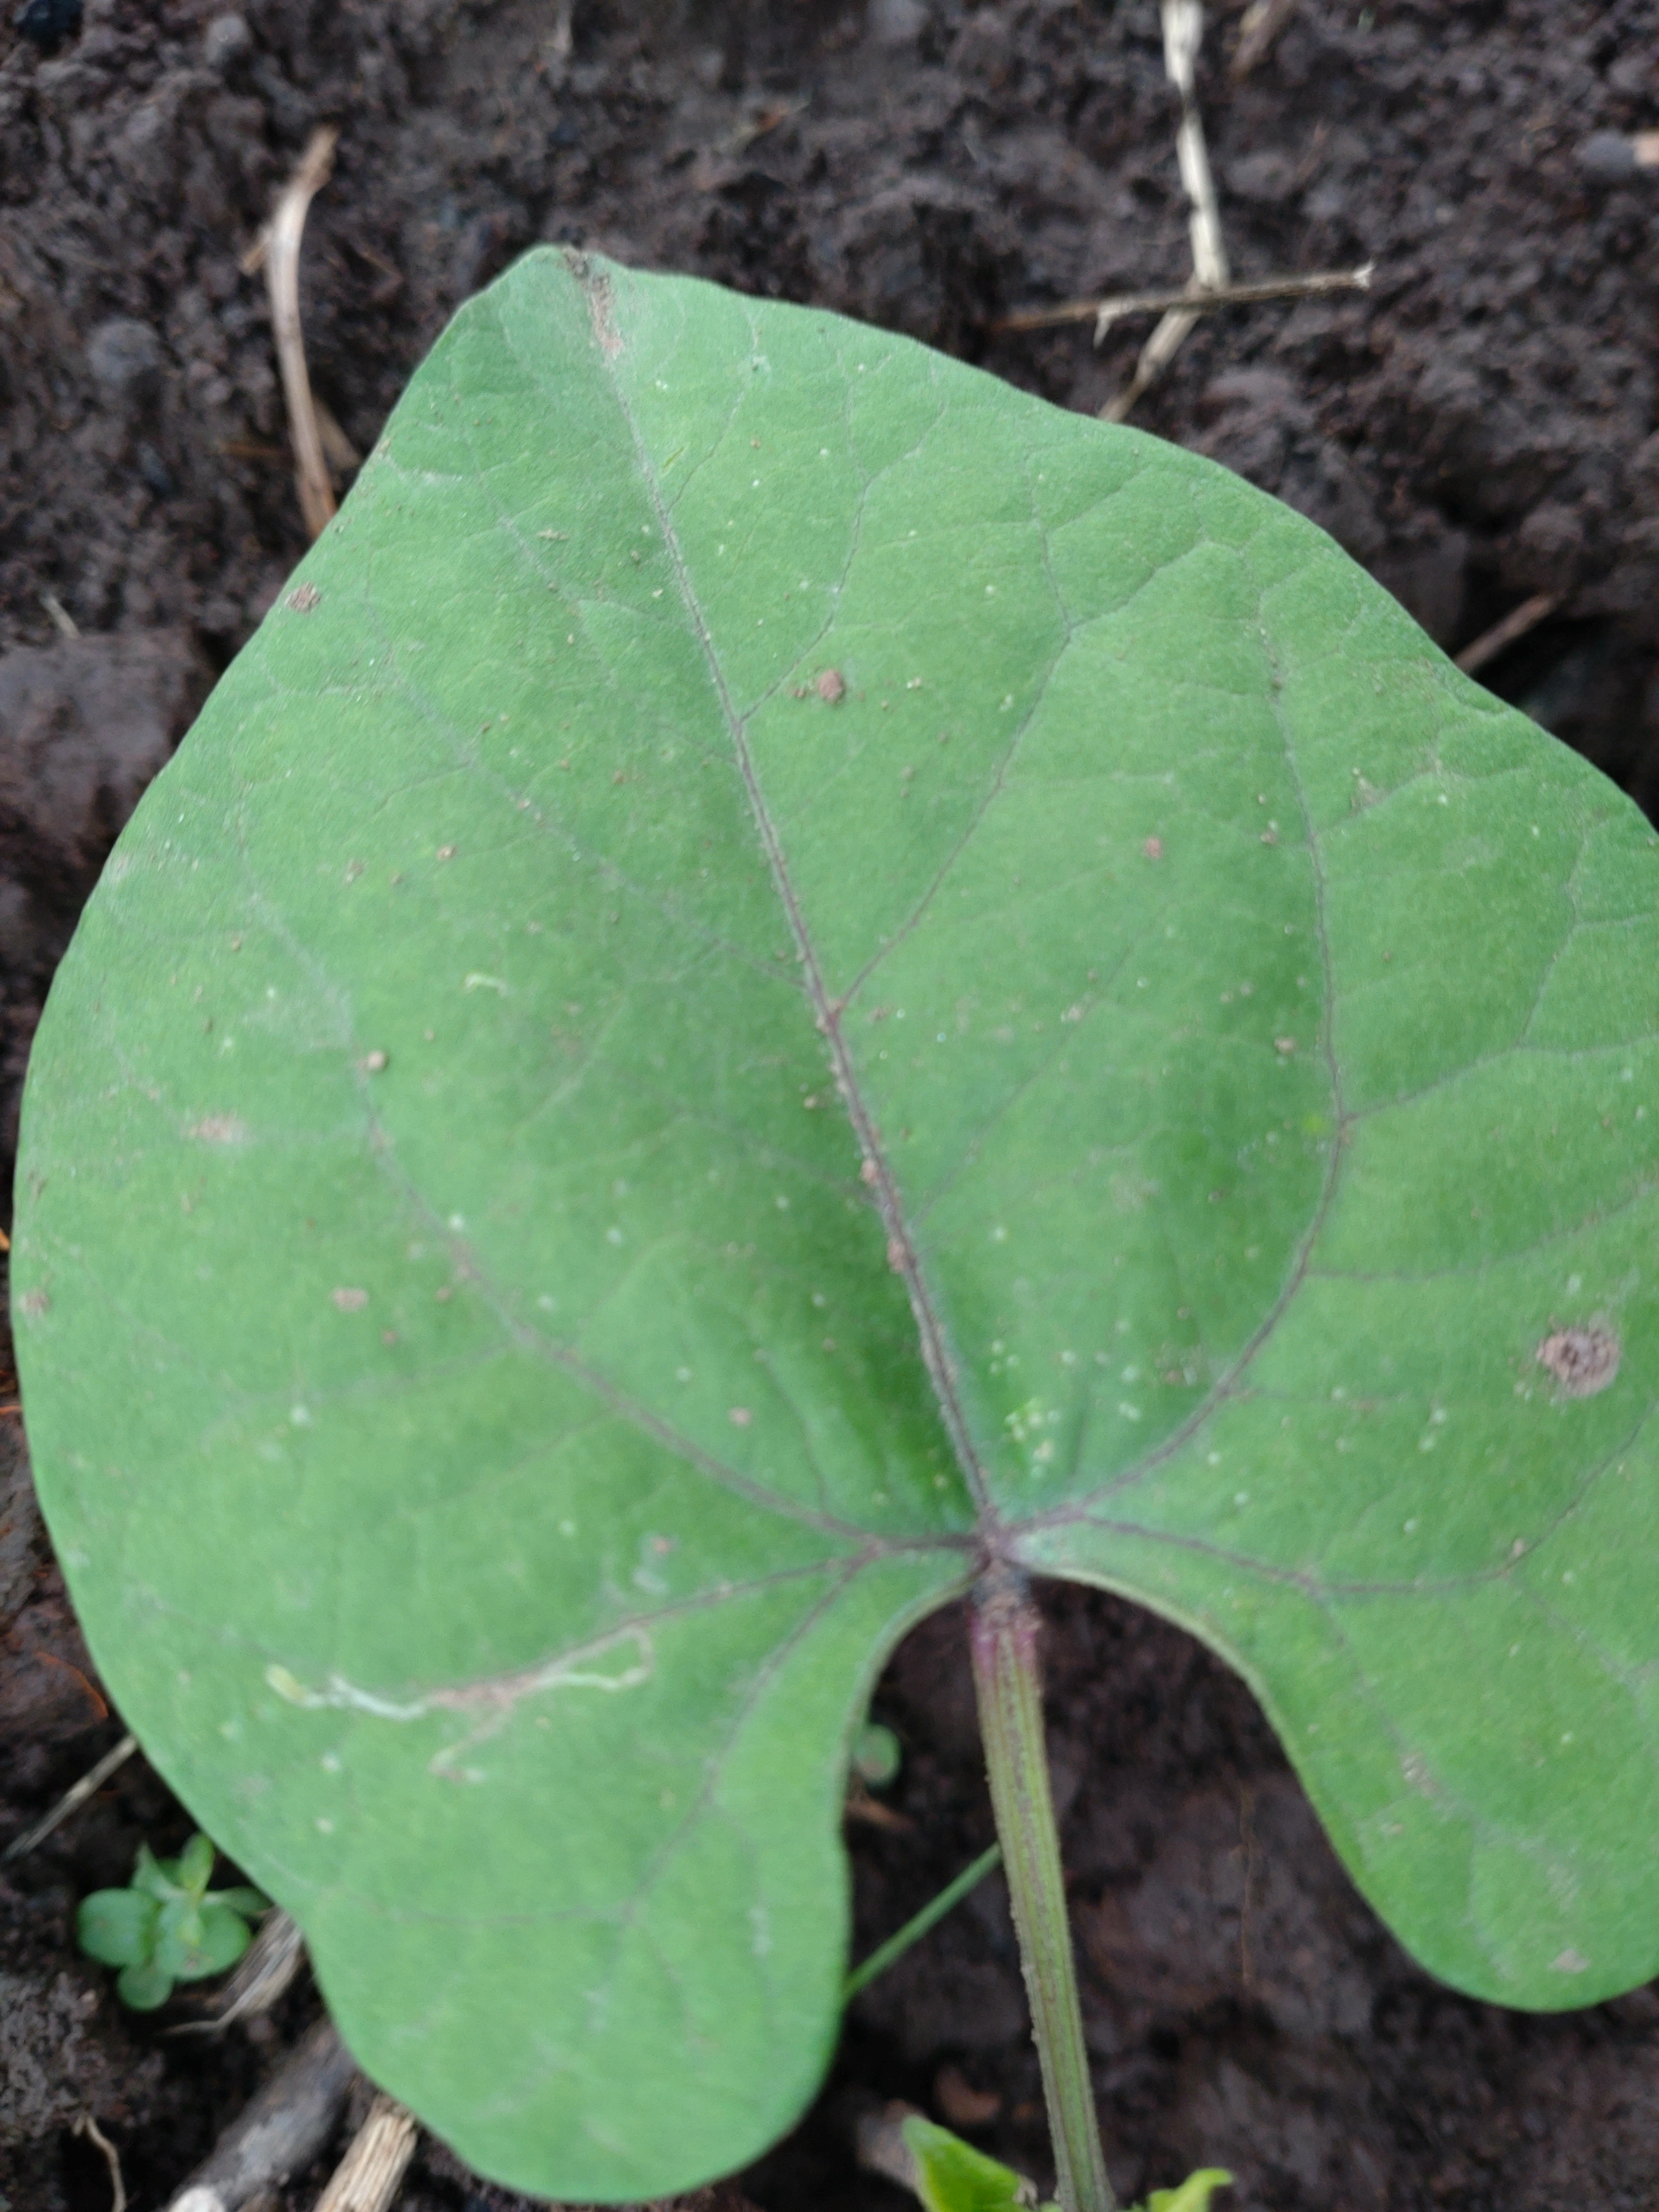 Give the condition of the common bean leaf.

healthy
